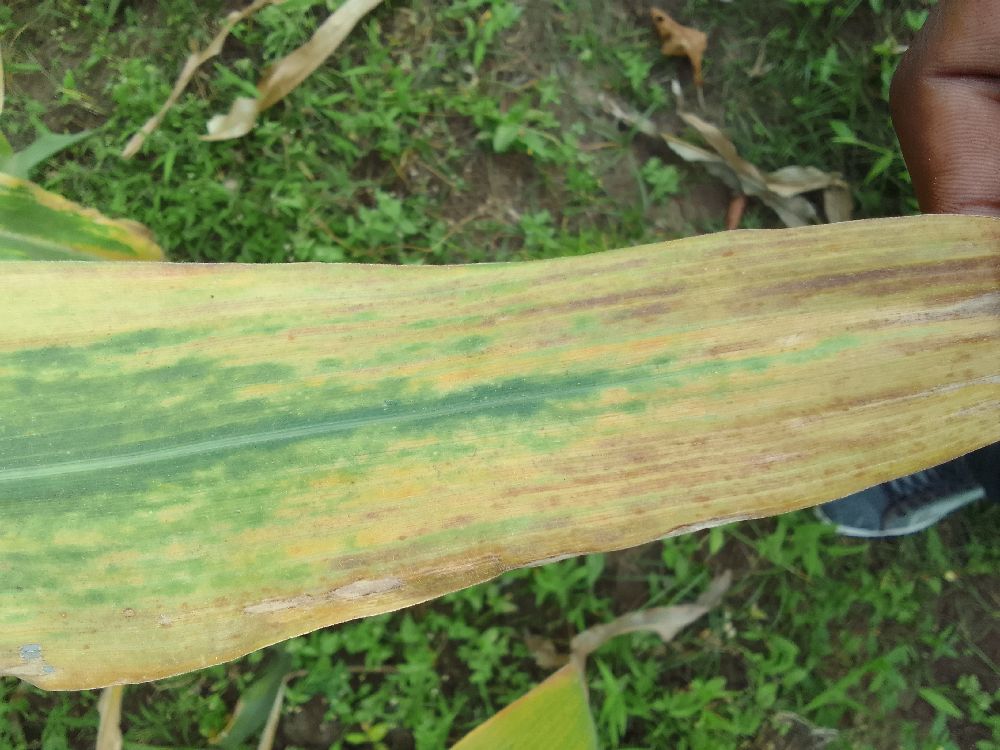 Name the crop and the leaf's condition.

maize, maize lethal necrosis
